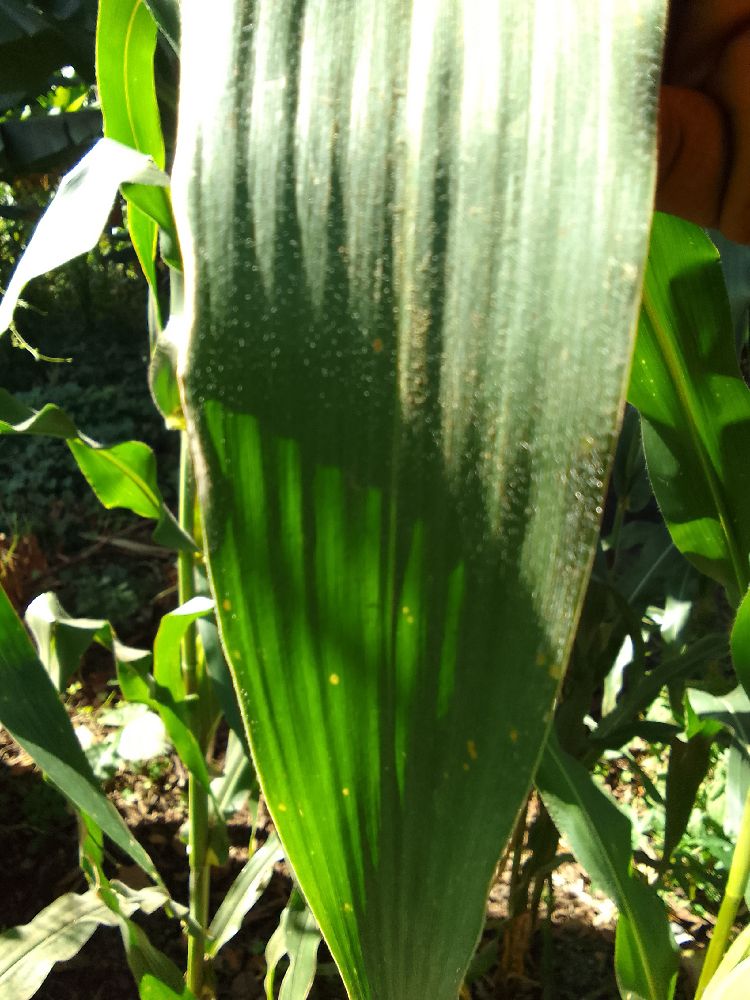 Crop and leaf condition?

maize, healthy
